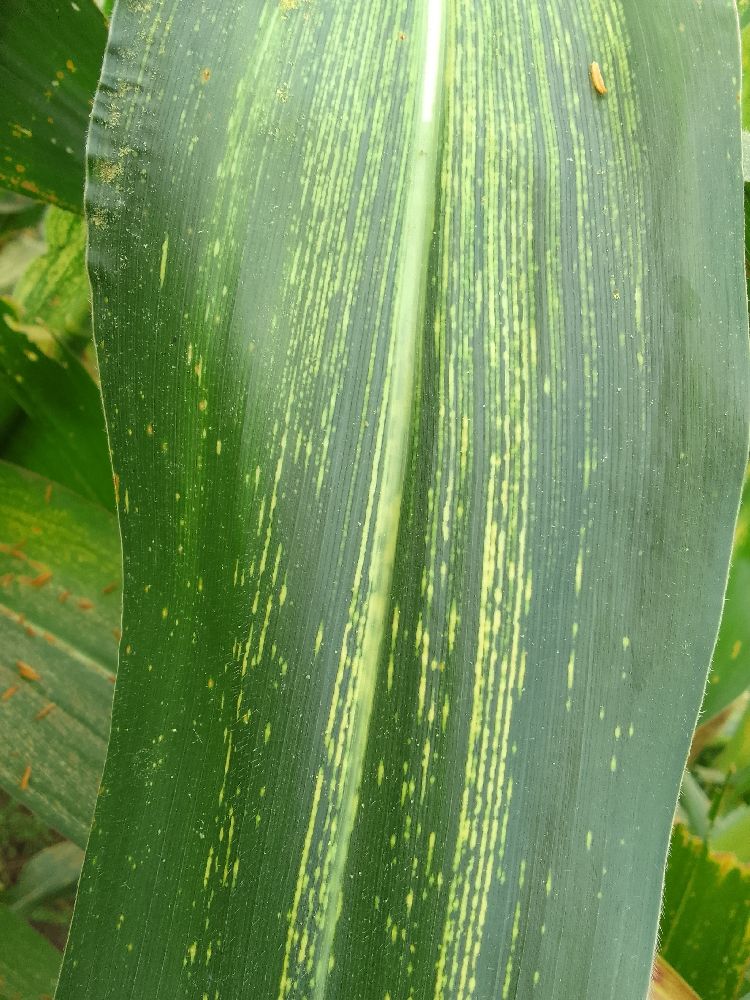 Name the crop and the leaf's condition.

maize, maize streak virus
